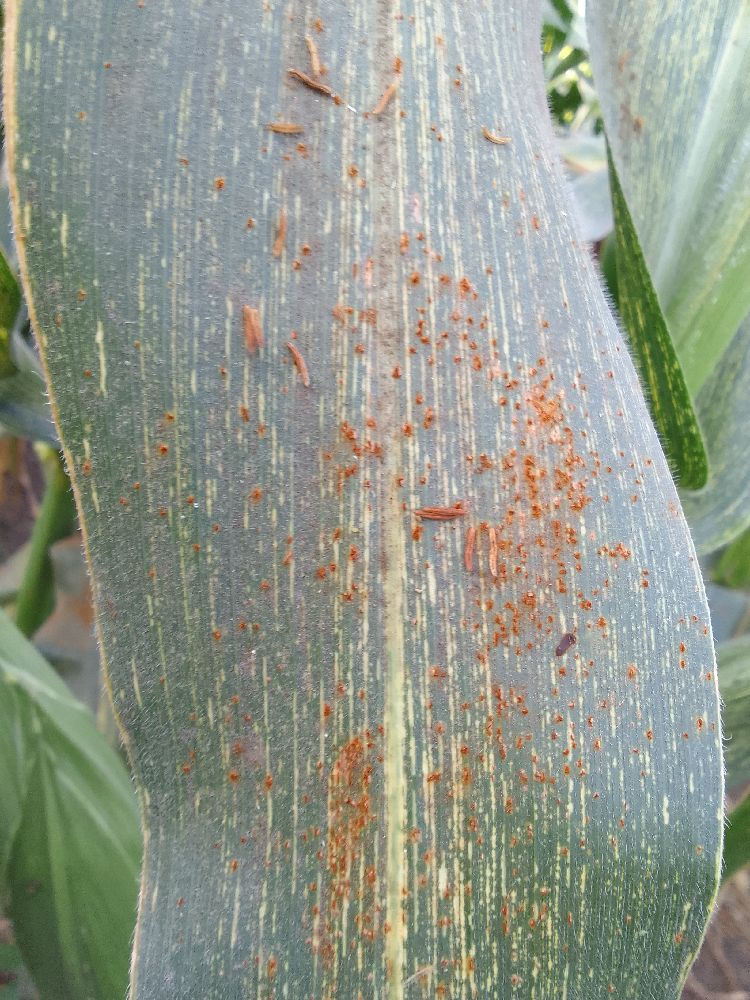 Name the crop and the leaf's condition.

maize, maize streak virus
